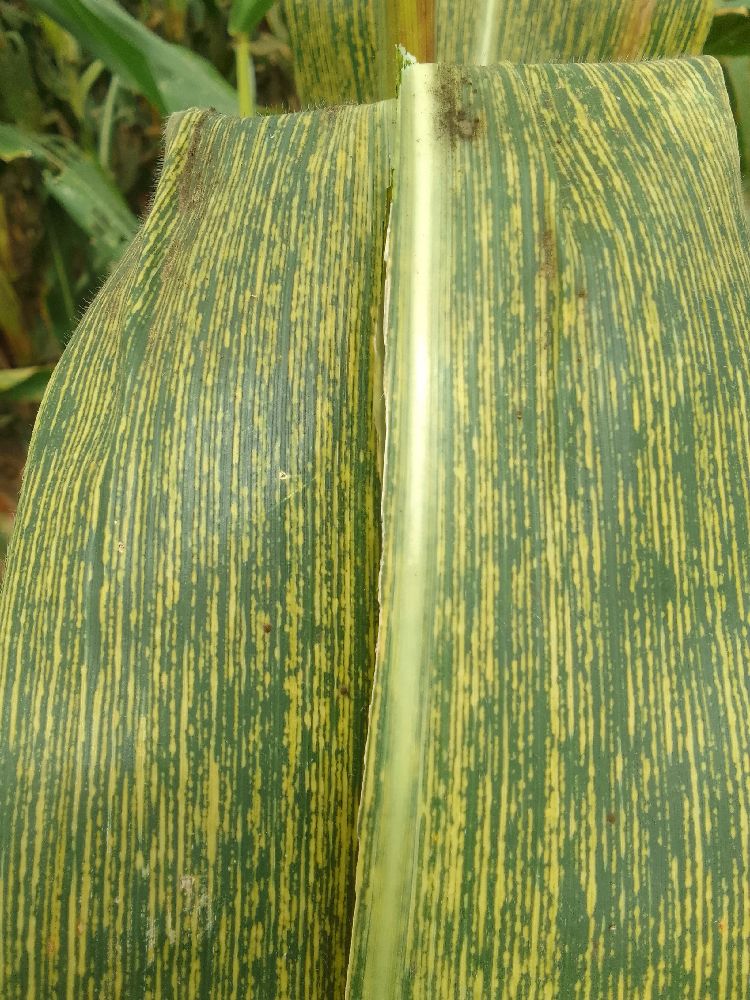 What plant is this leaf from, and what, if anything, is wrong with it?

maize, maize streak virus
